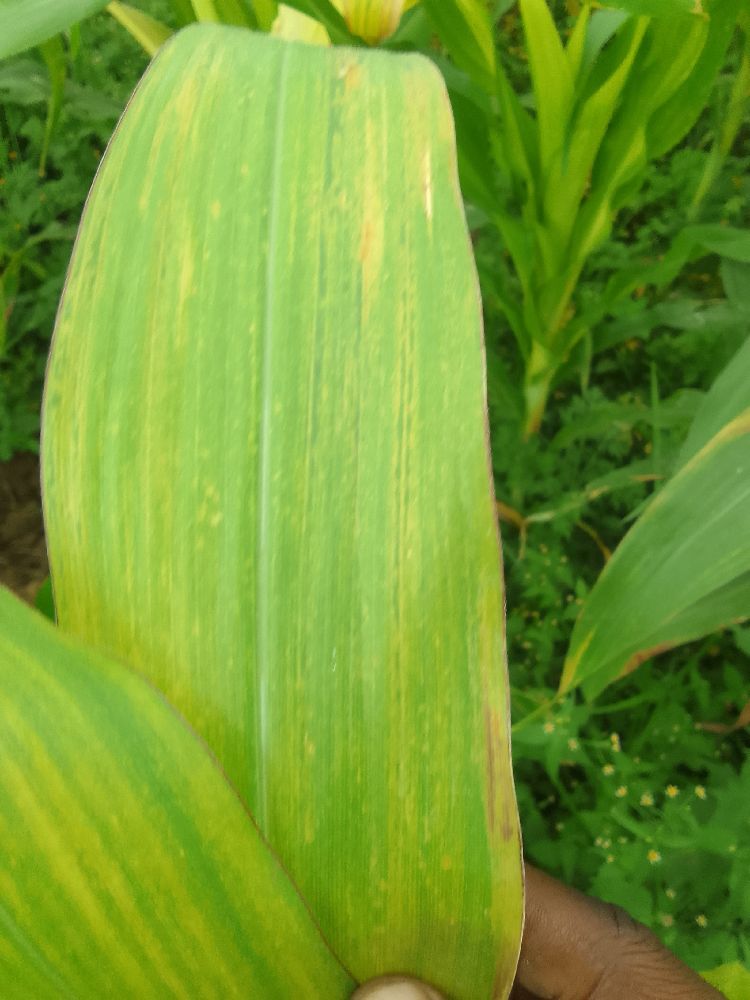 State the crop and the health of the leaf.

maize, maize lethal necrosis
